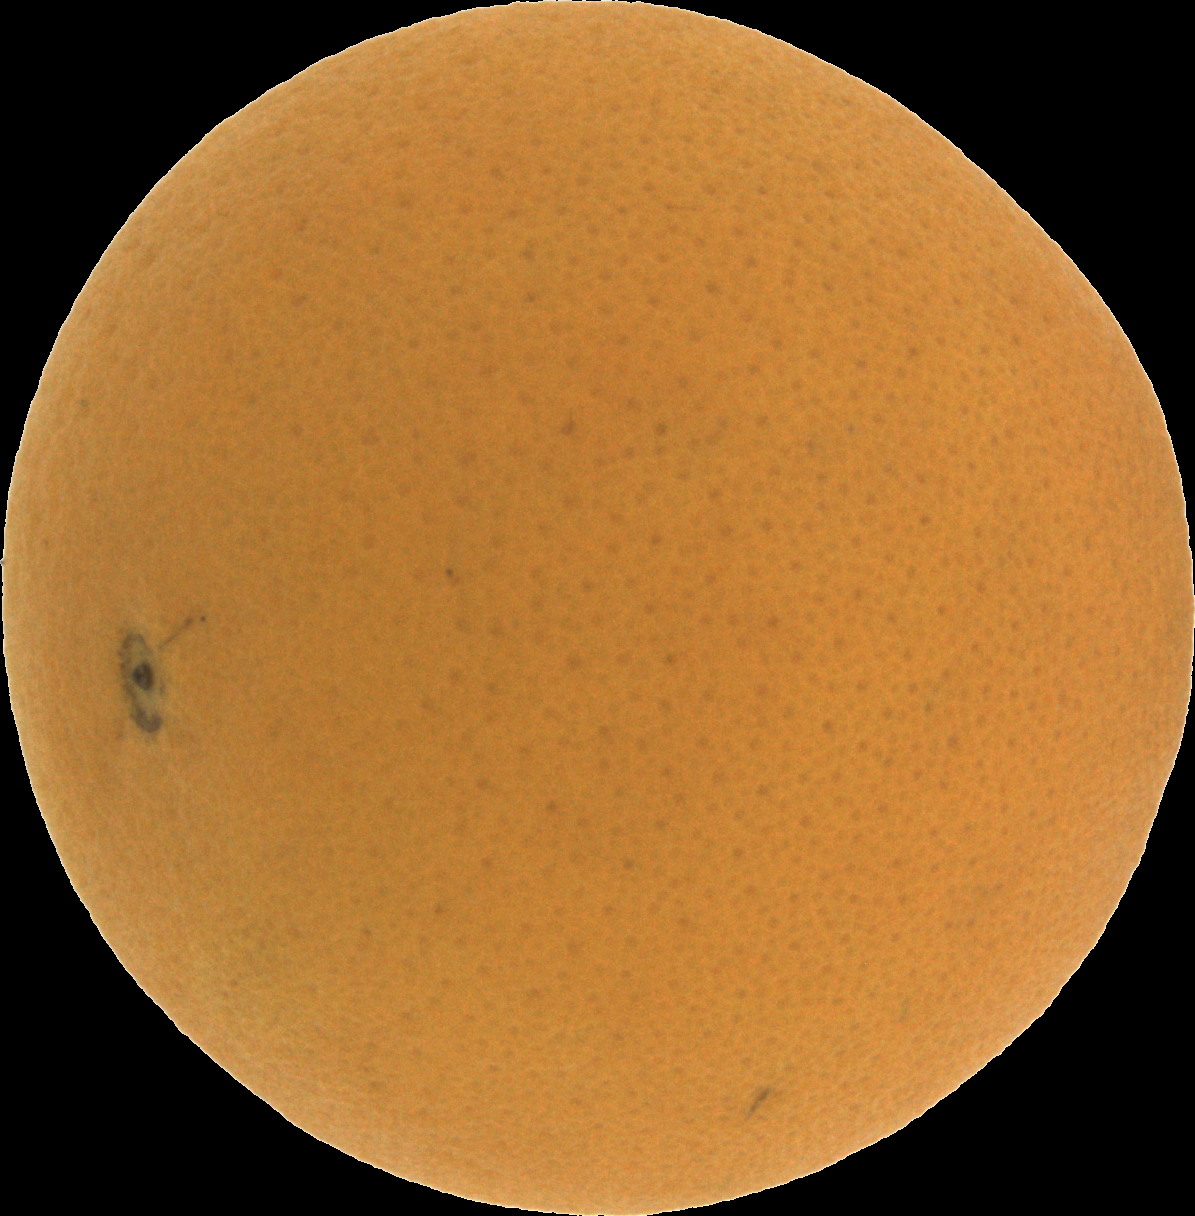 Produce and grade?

orange, good
